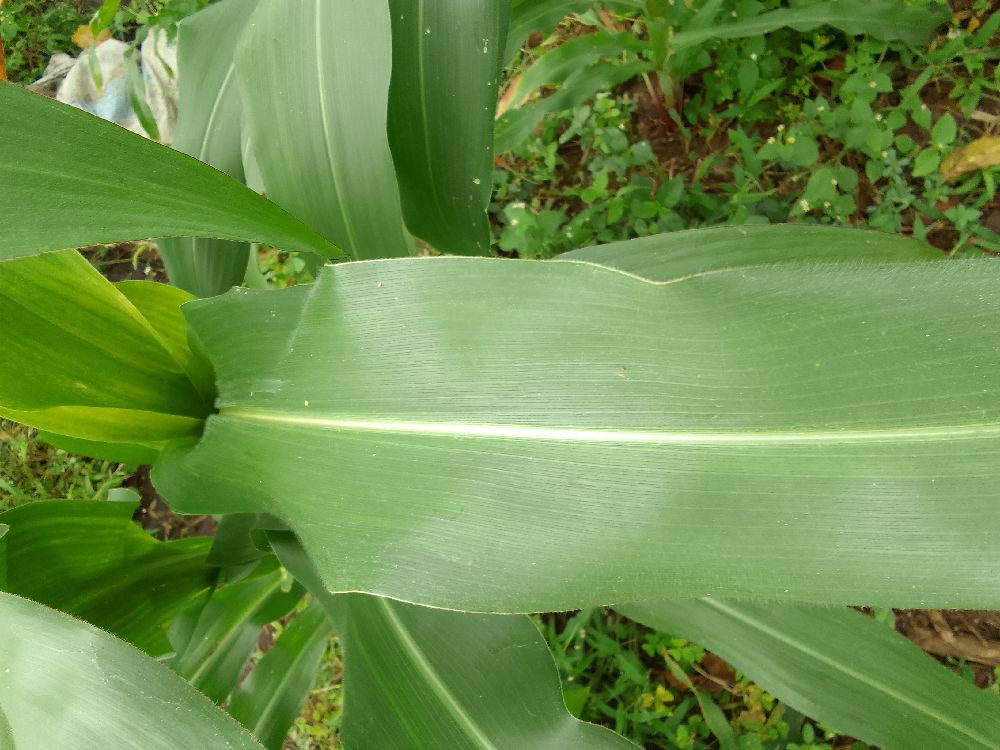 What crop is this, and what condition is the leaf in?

maize, healthy
